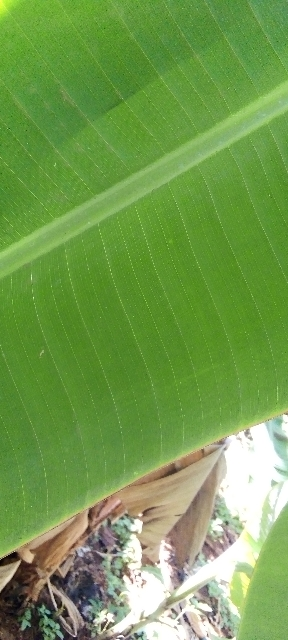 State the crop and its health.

banana, healthy
